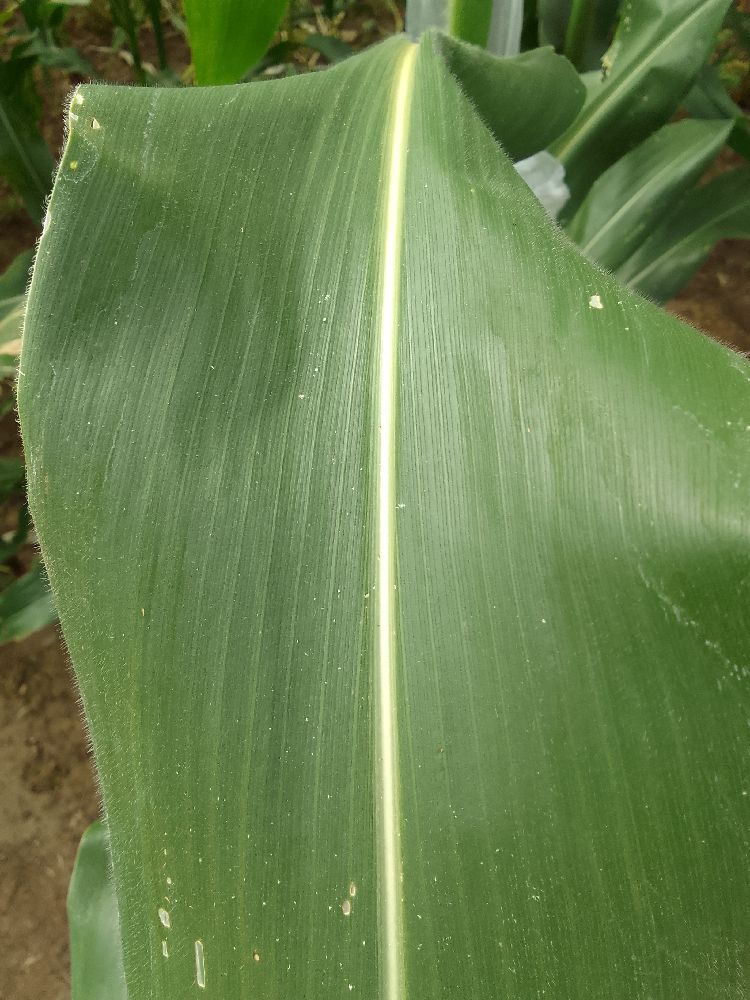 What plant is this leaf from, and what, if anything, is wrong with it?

maize, healthy
